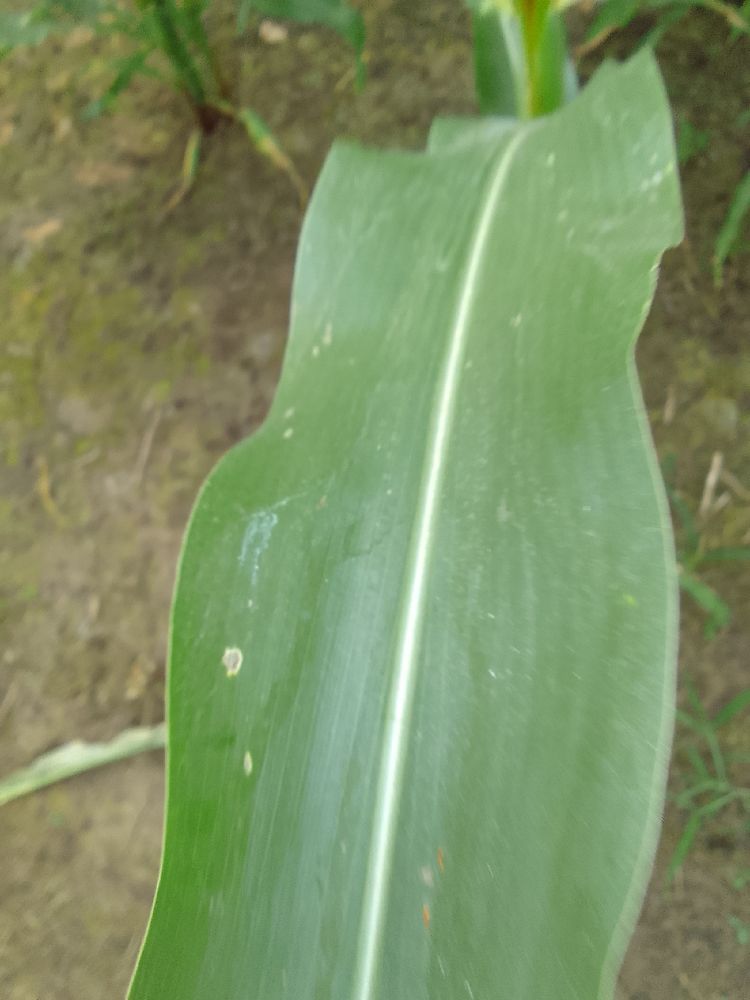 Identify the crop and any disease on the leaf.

maize, healthy
